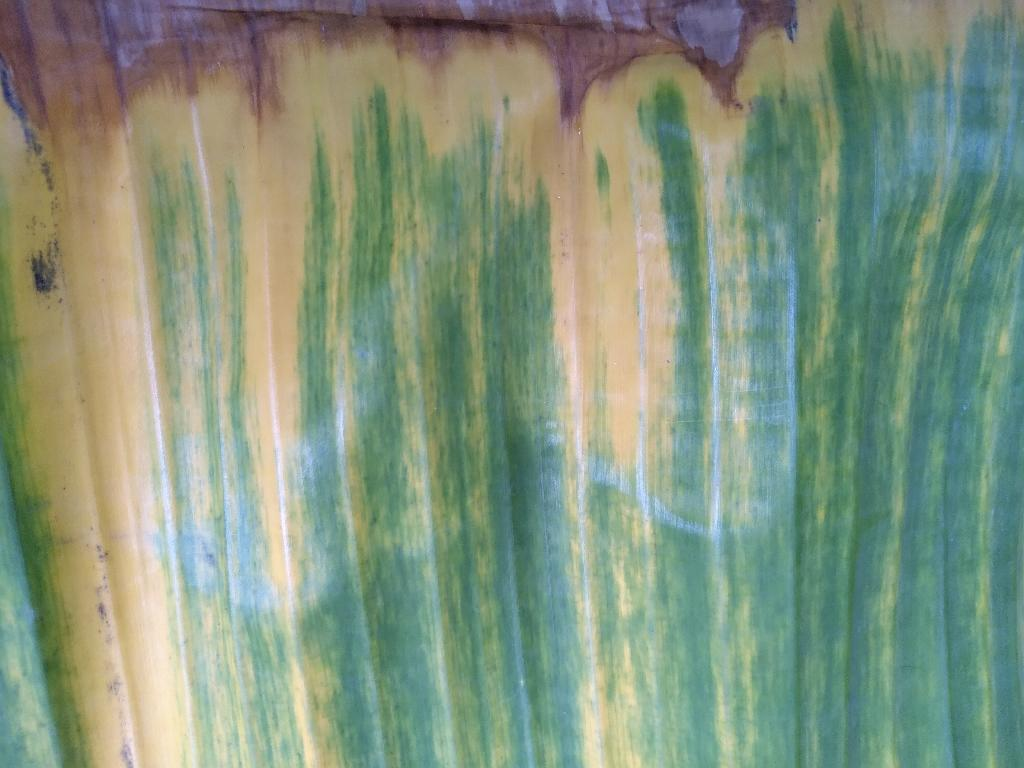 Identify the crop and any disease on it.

banana, fusarium wilt race 1
